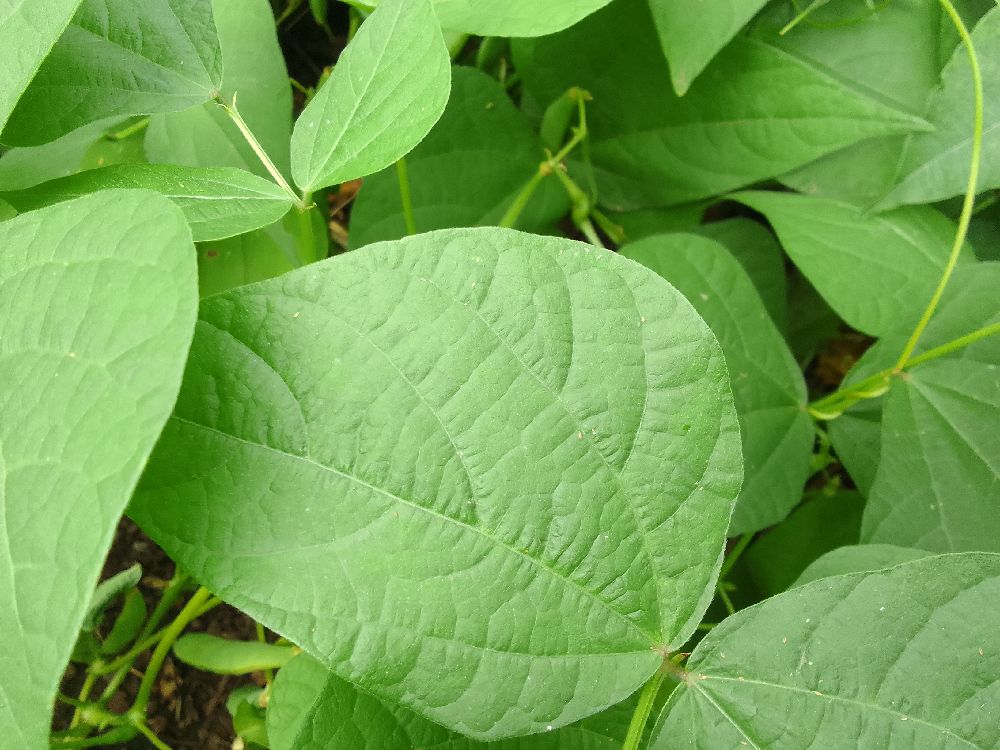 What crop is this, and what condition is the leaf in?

common bean, healthy
